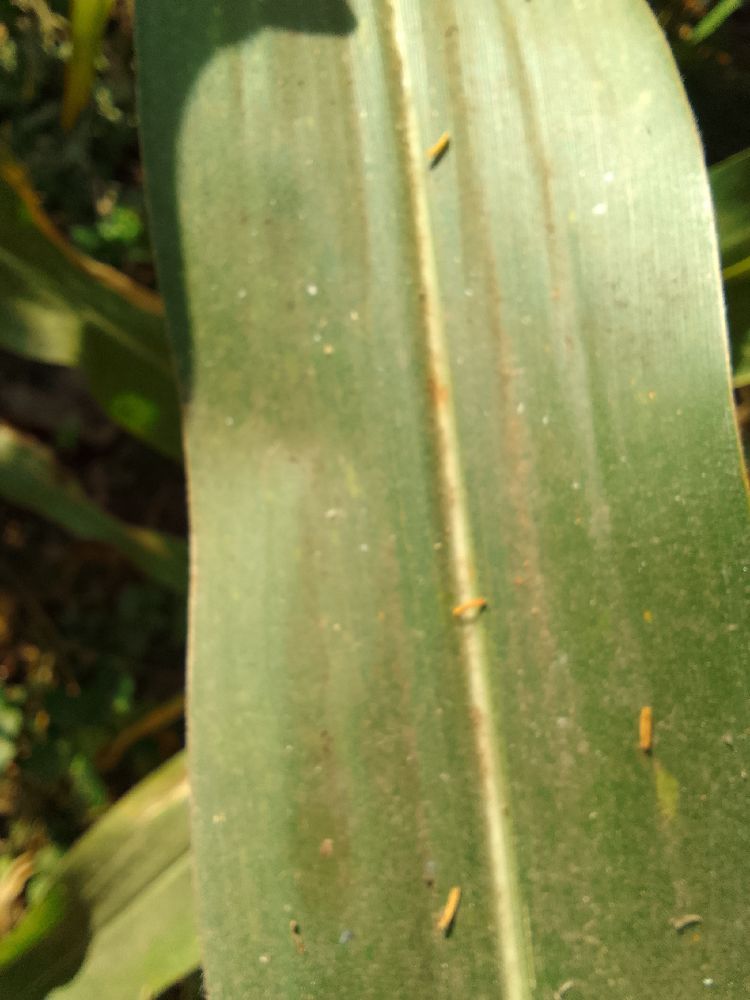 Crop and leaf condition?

maize, healthy
